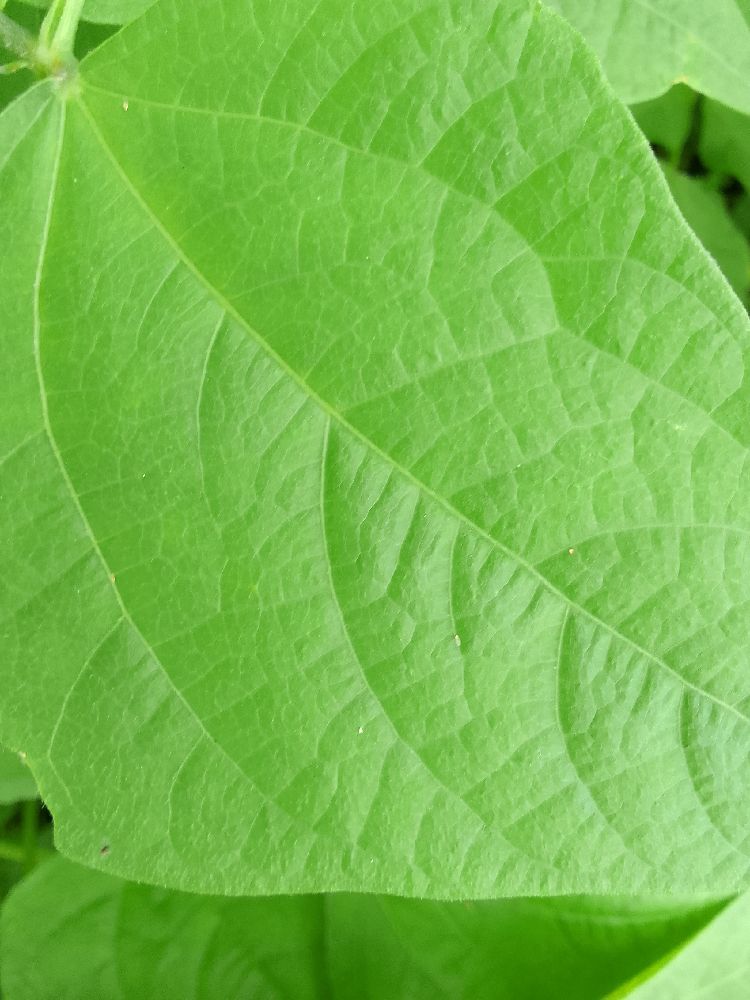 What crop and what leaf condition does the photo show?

common bean, healthy
